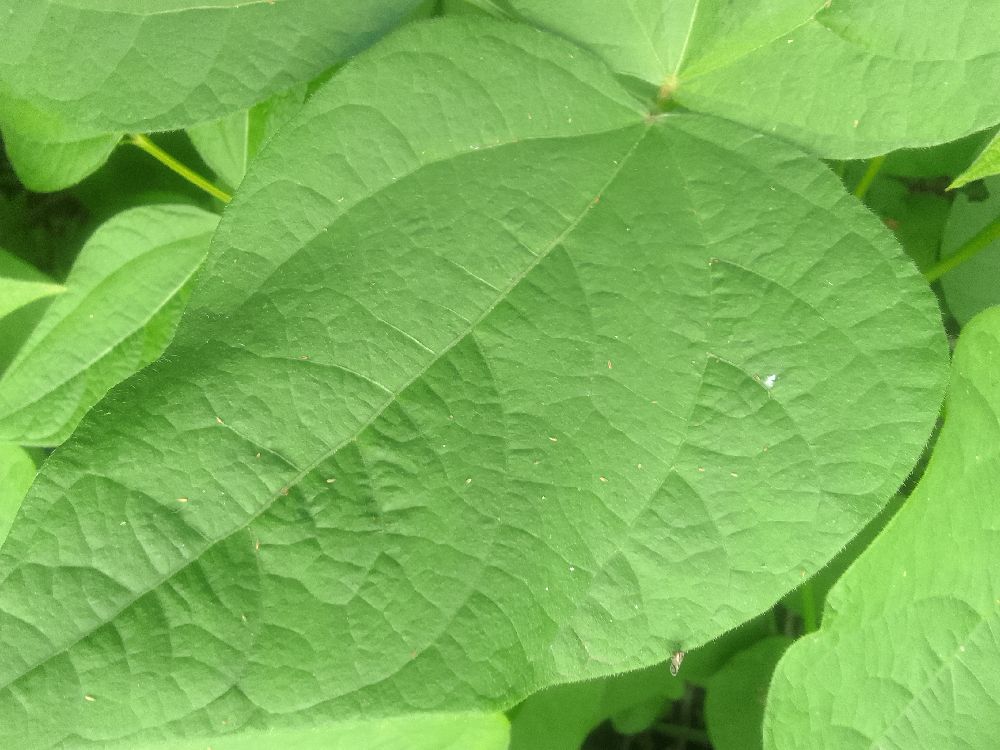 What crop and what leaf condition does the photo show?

common bean, healthy
